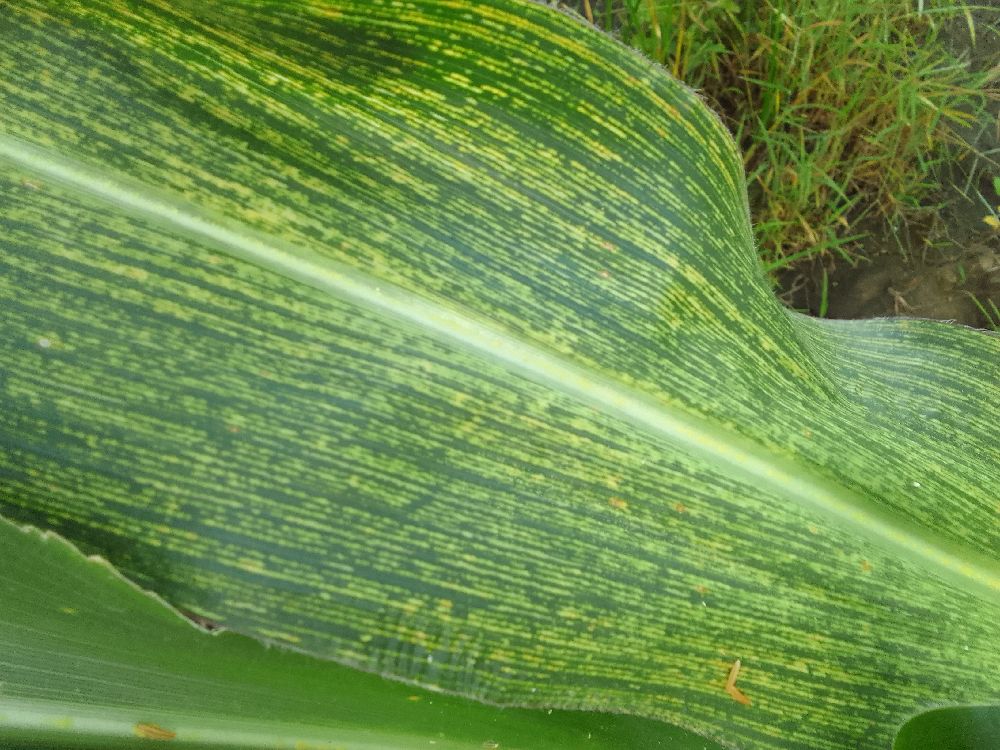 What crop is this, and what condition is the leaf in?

maize, maize streak virus
